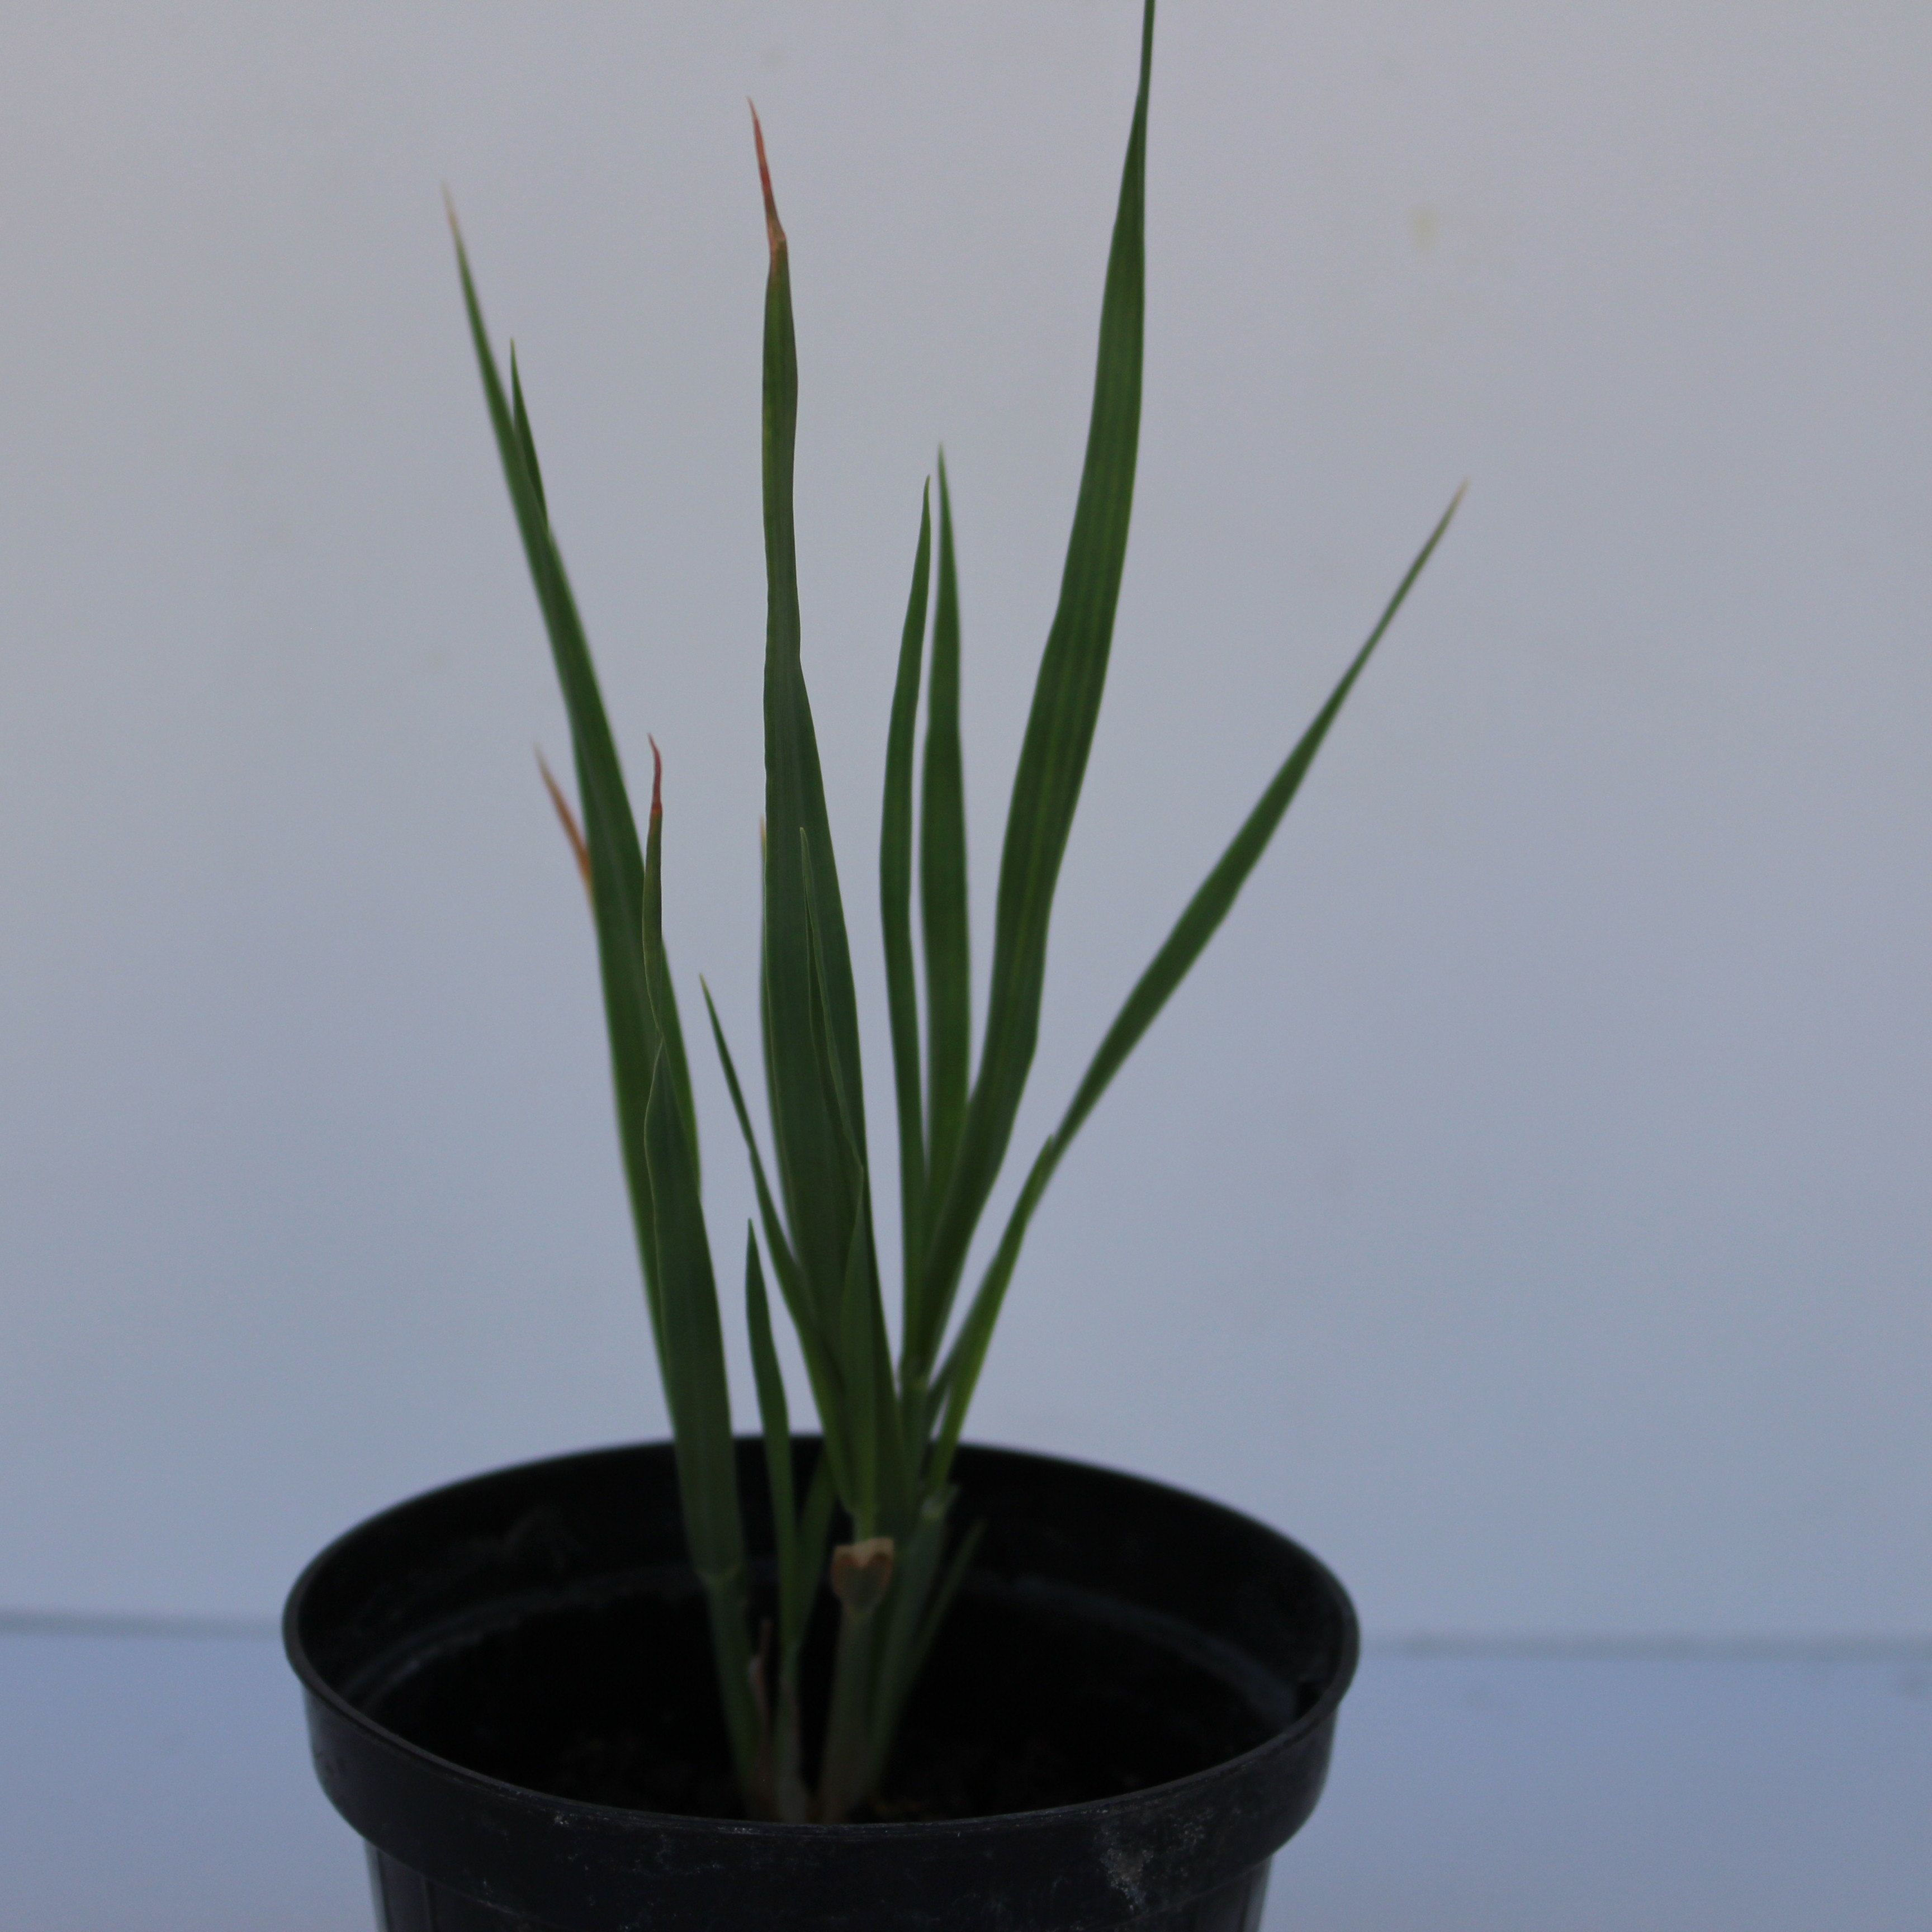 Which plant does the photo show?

Avena sterilis
